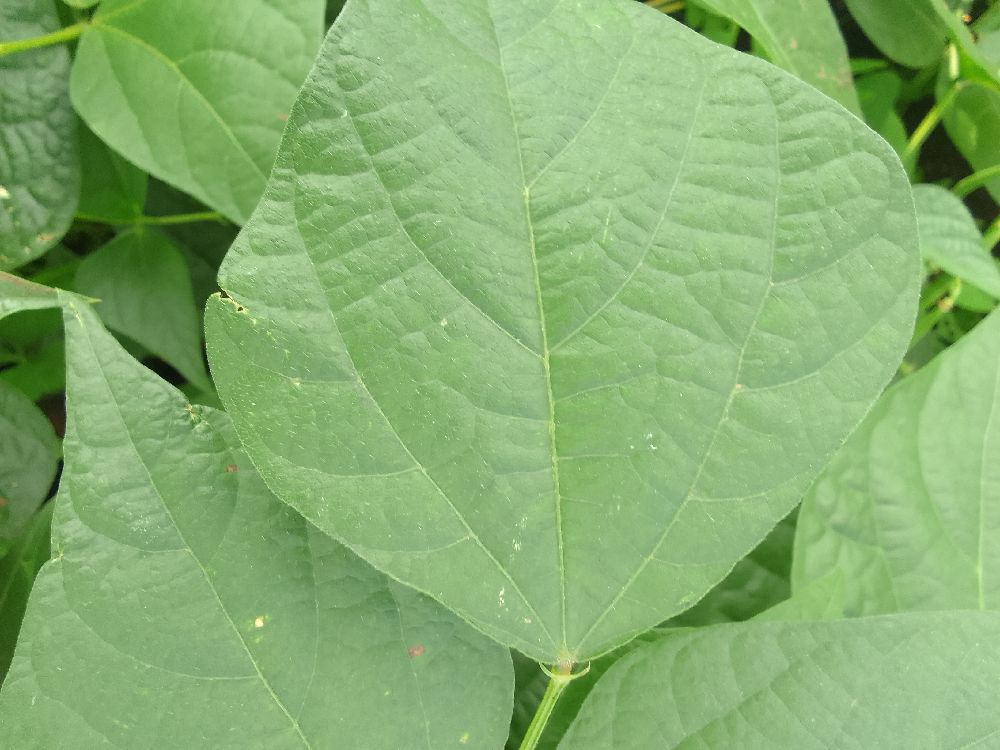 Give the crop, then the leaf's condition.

common bean, healthy
